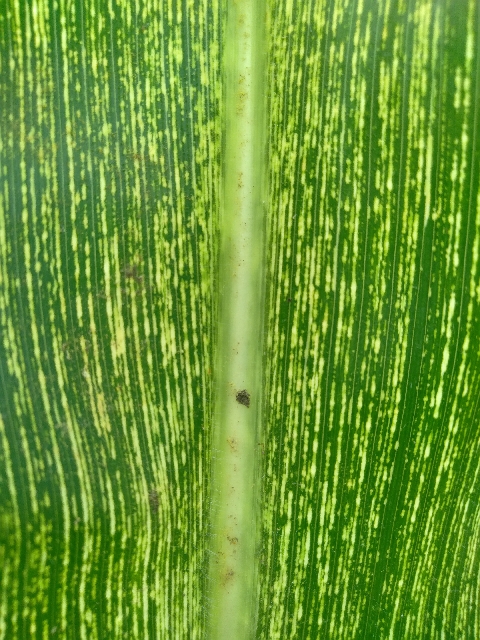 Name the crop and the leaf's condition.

maize, maize streak virus
